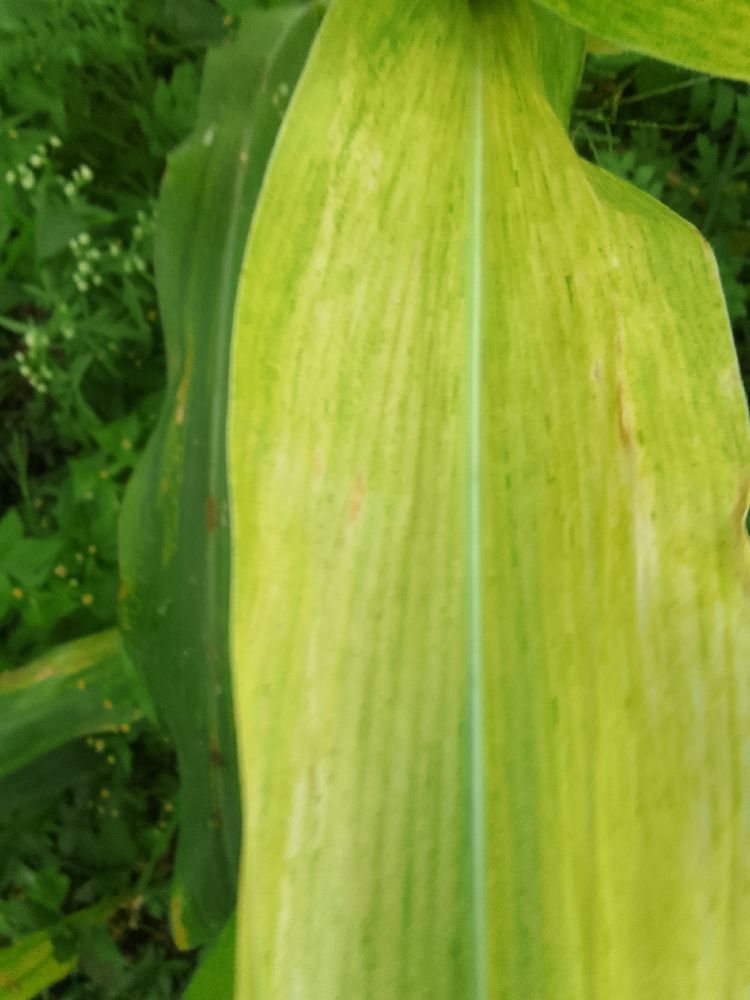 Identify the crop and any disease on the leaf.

maize, maize lethal necrosis
